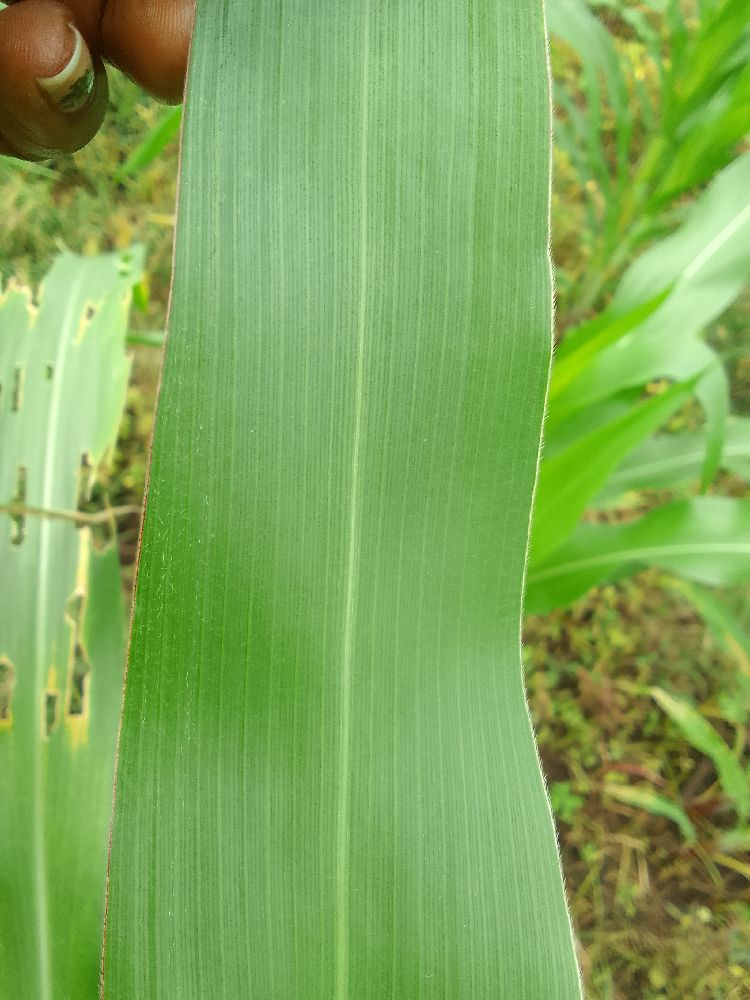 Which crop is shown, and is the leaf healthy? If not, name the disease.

maize, healthy
